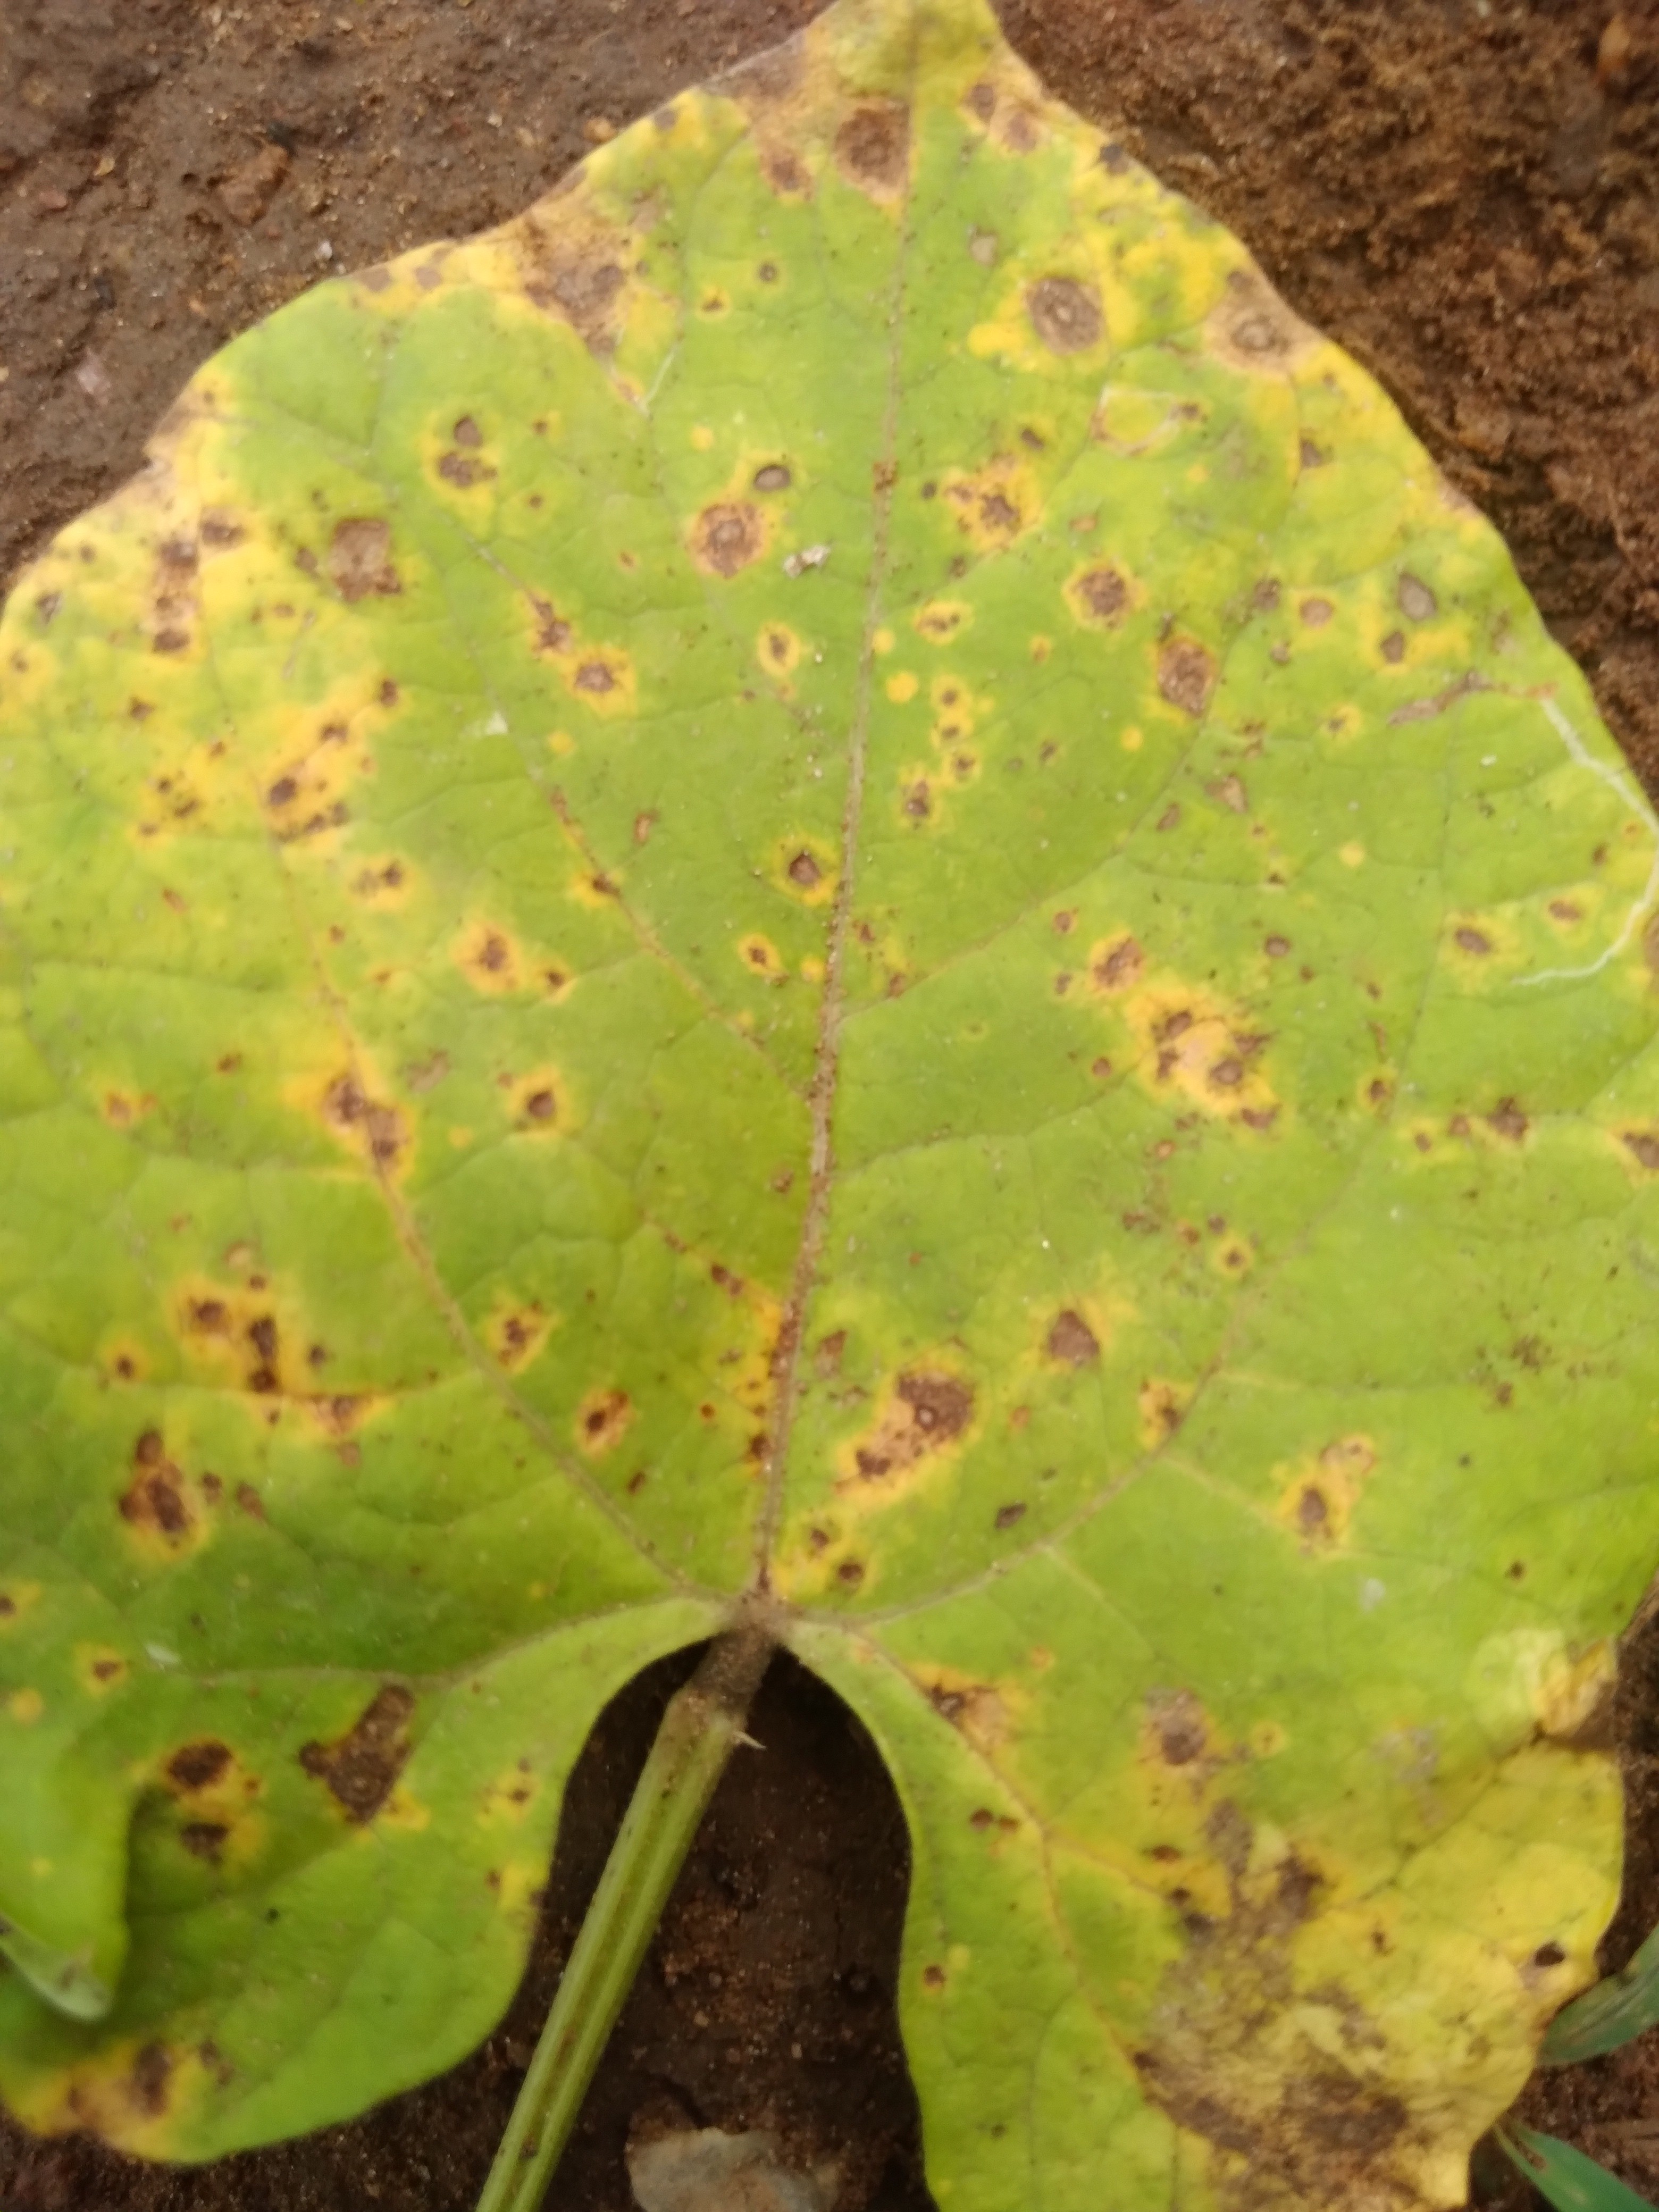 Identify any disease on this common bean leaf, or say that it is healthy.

rust
